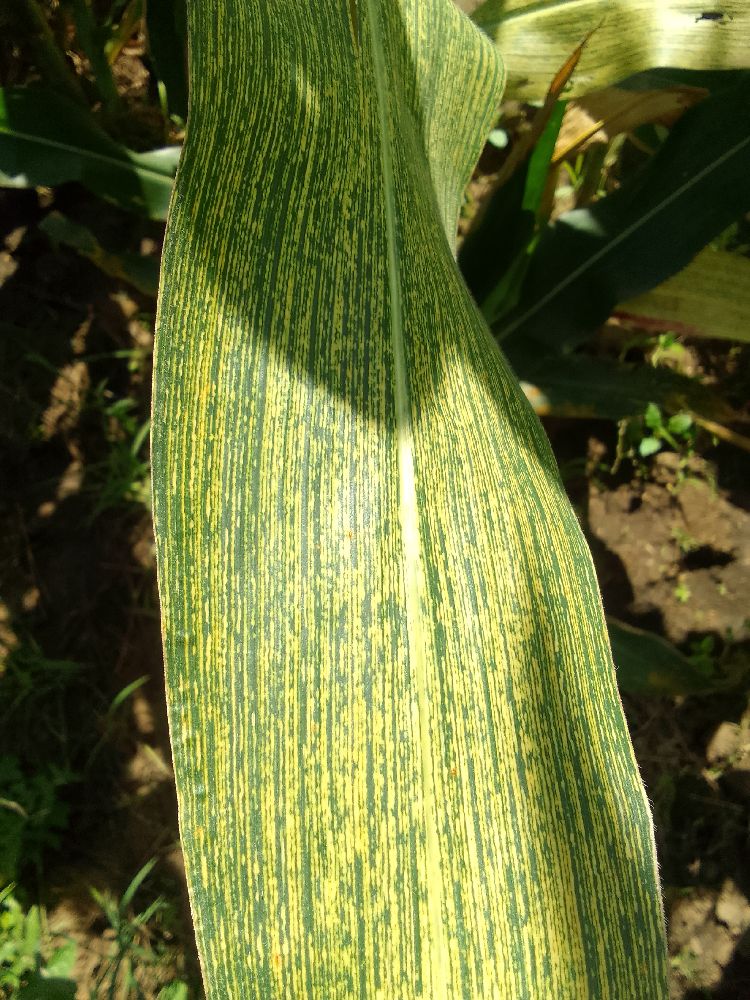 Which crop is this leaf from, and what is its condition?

maize, maize streak virus
